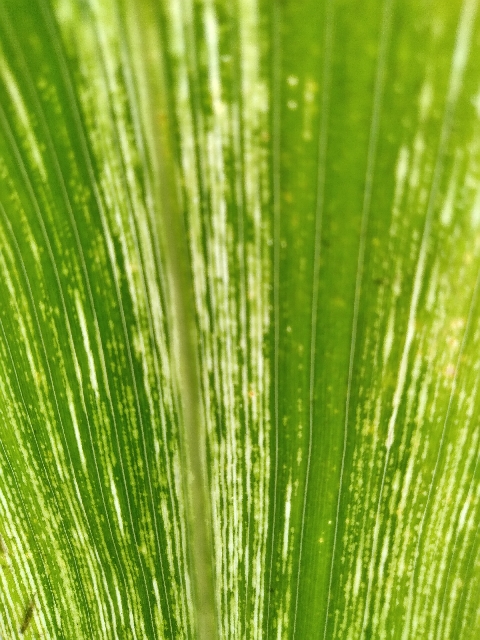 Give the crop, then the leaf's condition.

maize, maize streak virus
